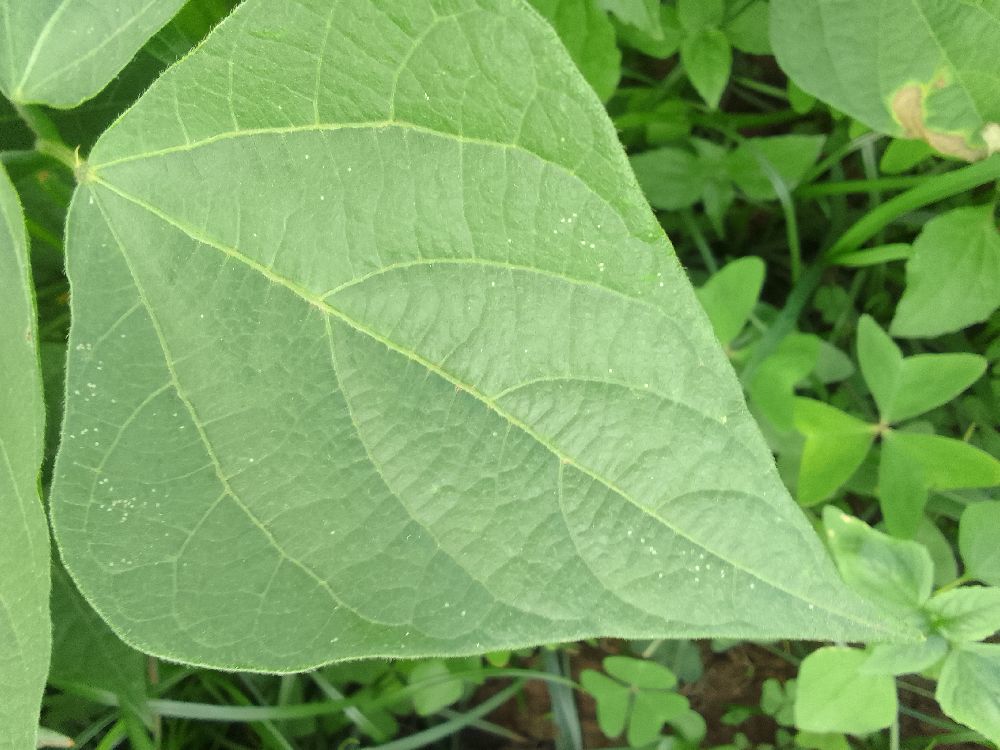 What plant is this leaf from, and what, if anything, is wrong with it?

common bean, healthy
